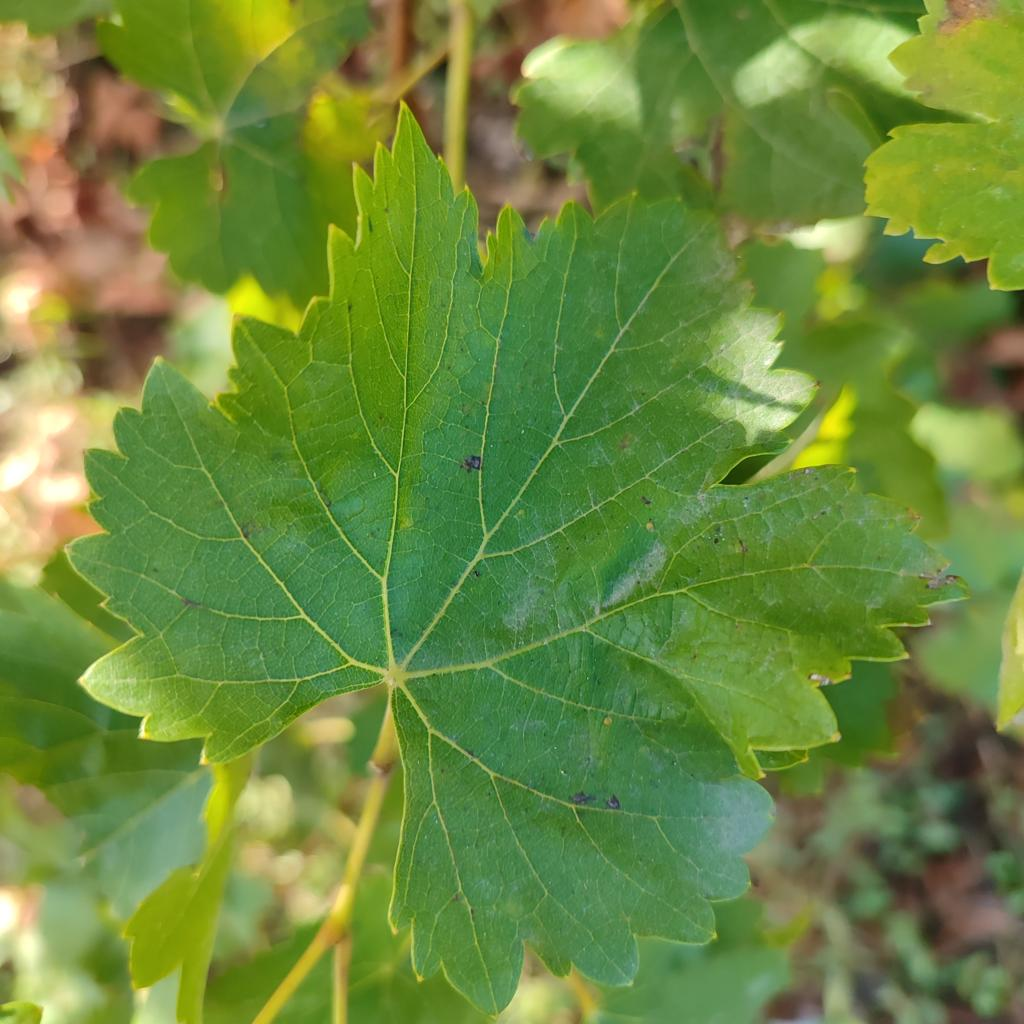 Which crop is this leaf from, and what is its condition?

grapevine, powdery mildew
